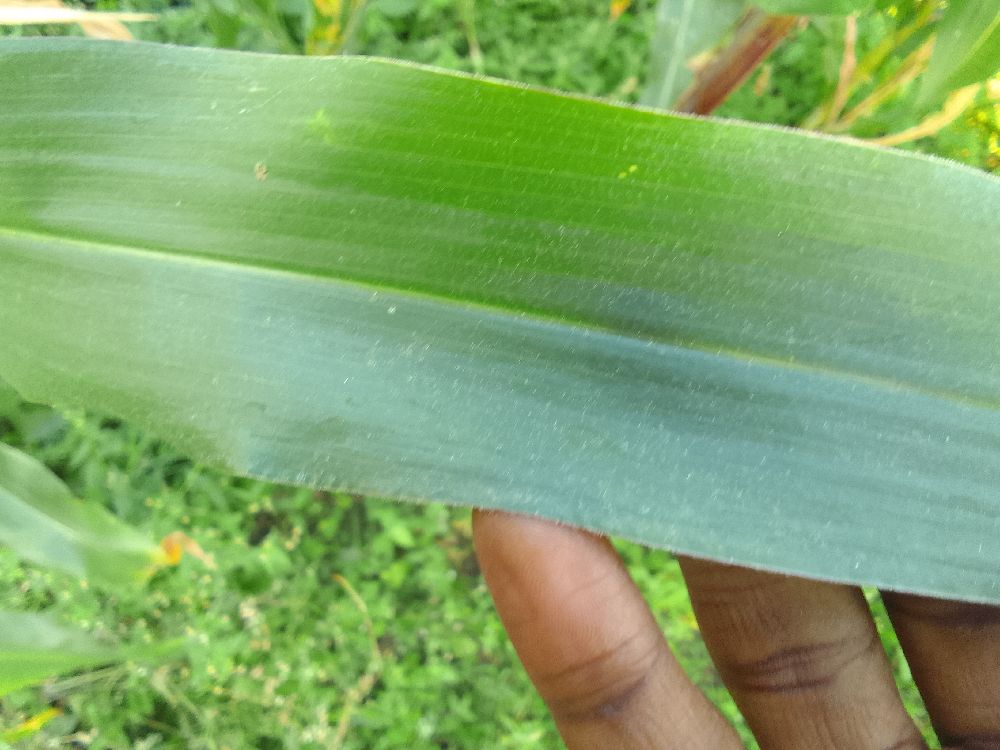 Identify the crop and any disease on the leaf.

maize, healthy
